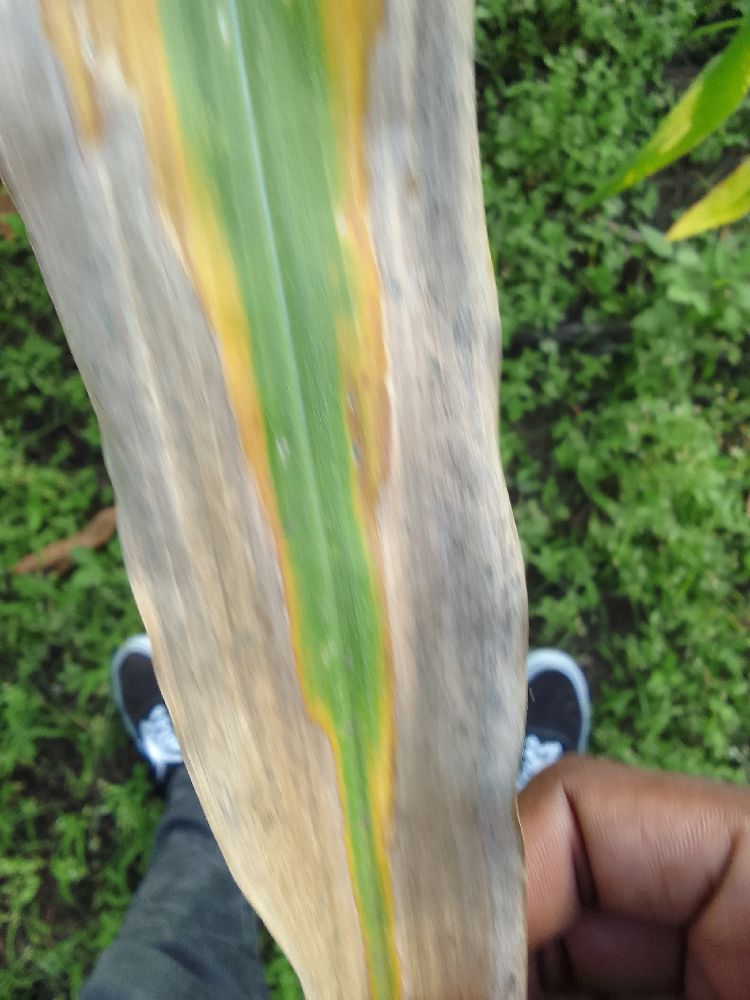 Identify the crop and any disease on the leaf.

maize, maize lethal necrosis
